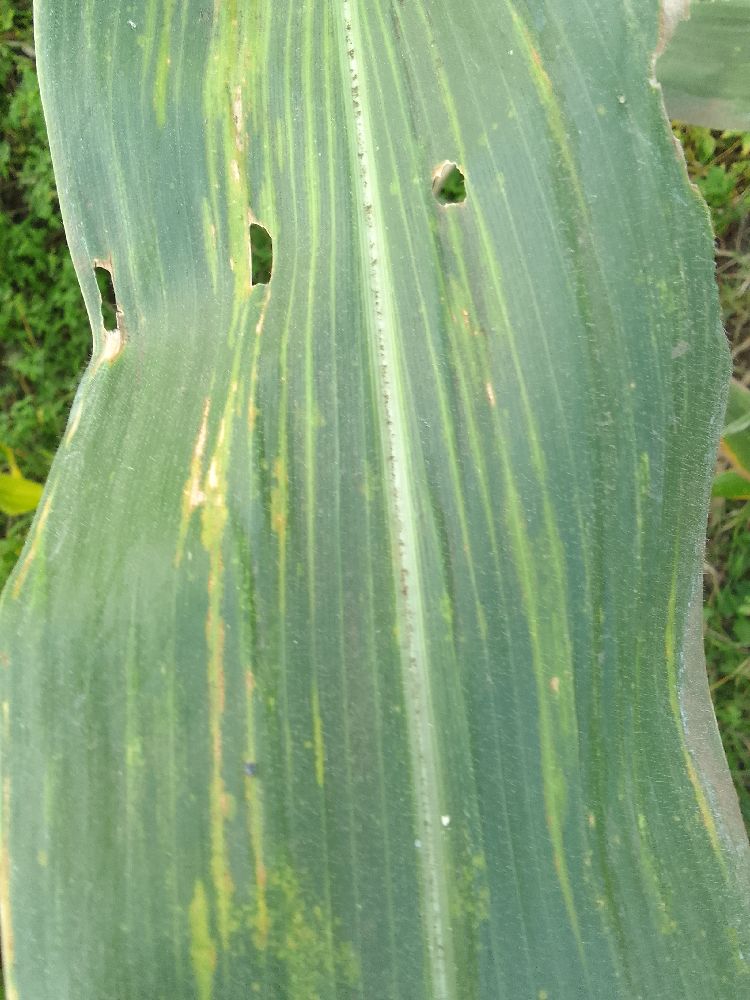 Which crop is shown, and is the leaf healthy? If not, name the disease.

maize, maize lethal necrosis
